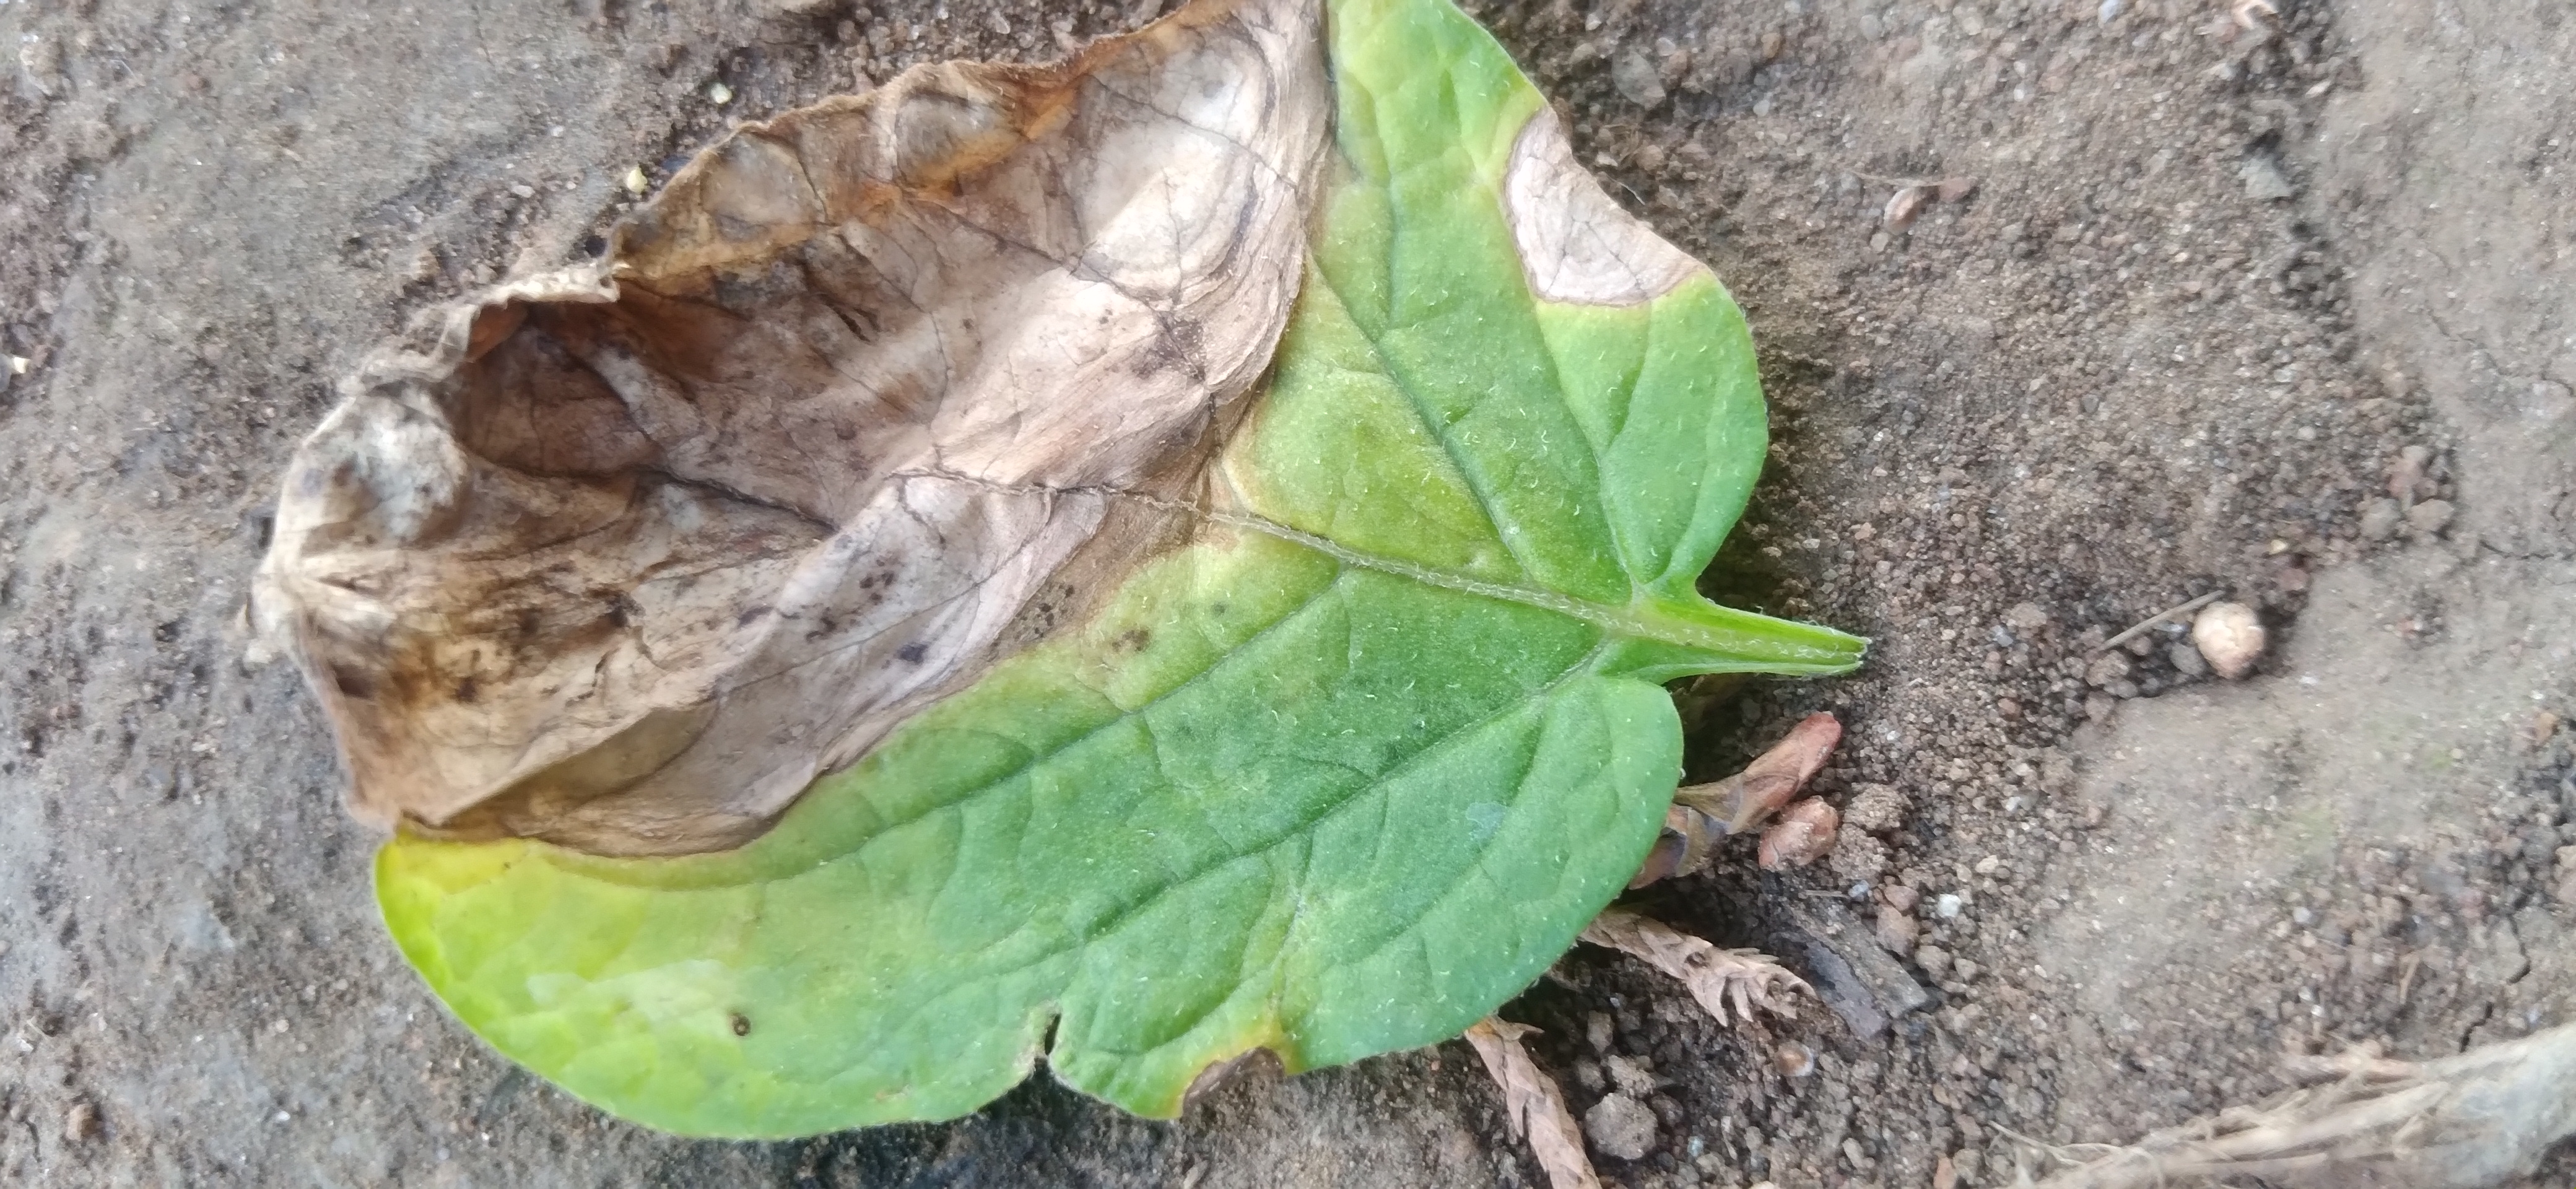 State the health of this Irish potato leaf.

early blight
